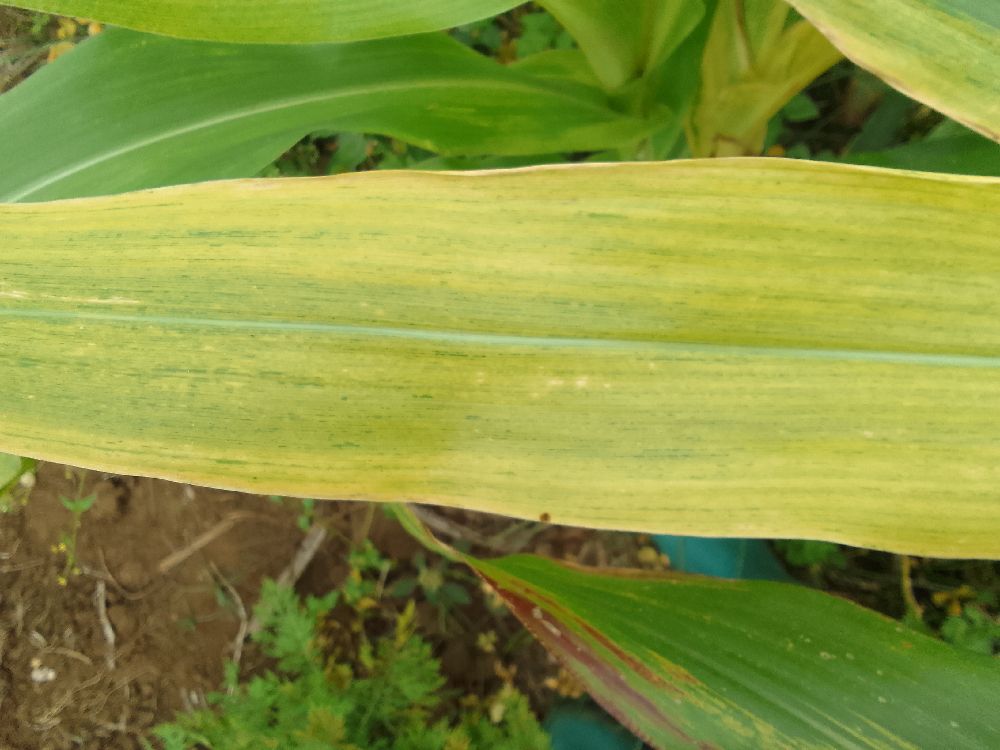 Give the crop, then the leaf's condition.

maize, maize lethal necrosis
